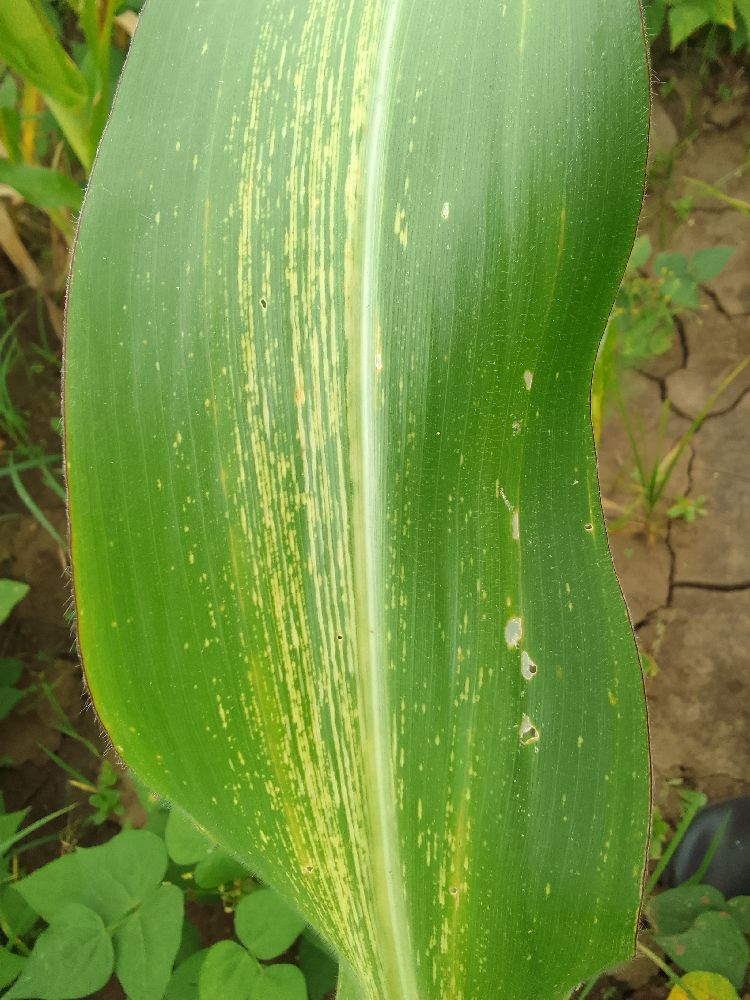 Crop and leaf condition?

maize, maize streak virus
